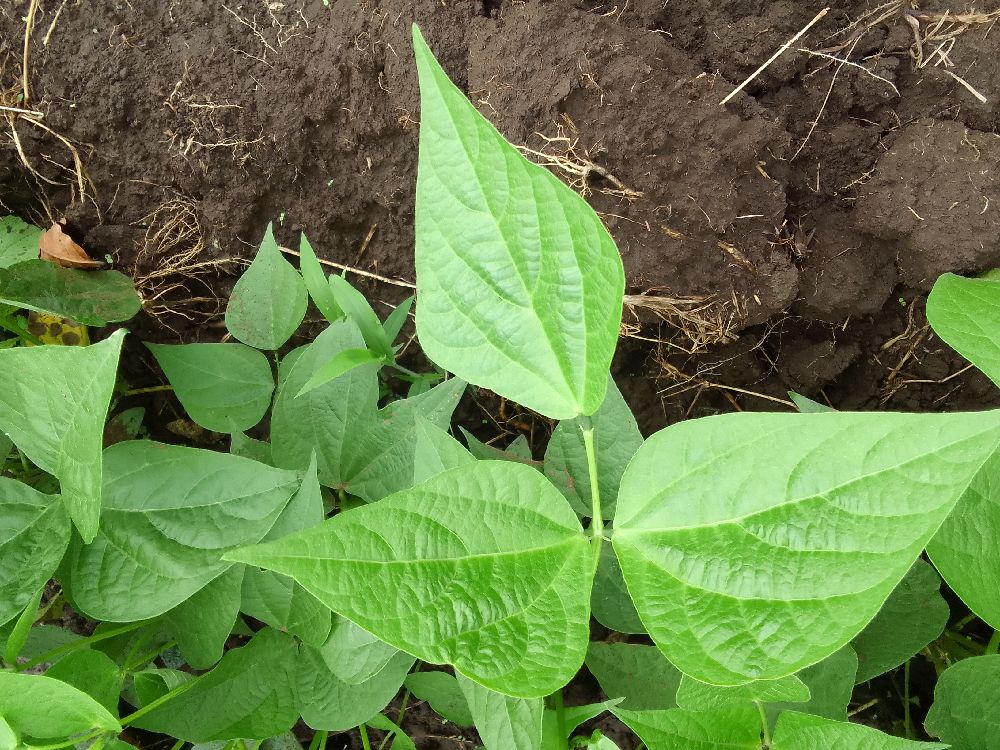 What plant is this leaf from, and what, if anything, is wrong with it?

common bean, healthy
